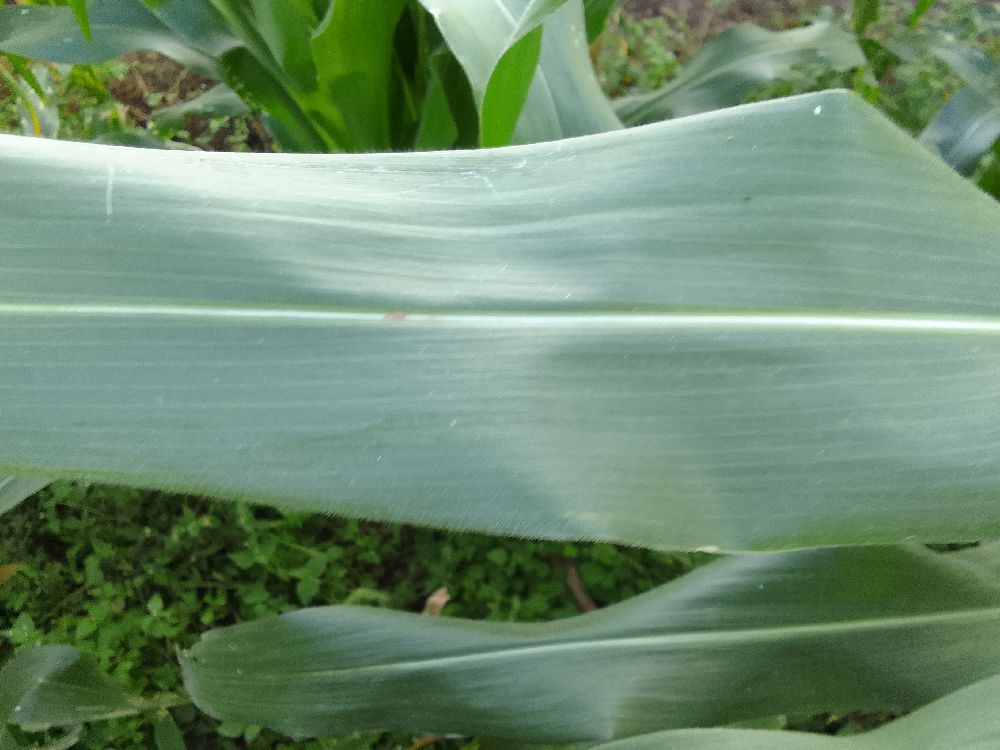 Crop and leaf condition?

maize, healthy
